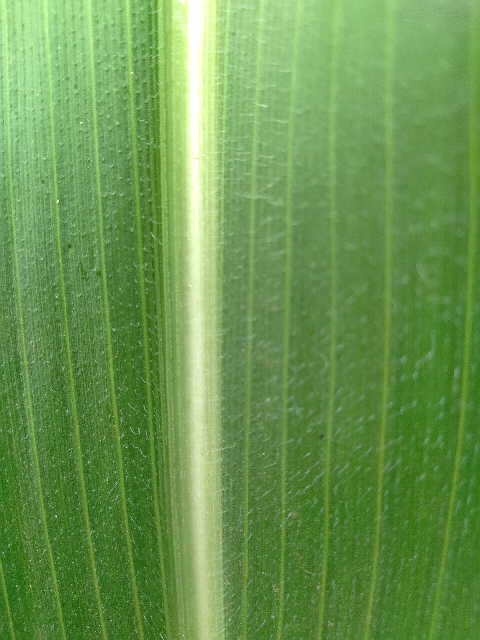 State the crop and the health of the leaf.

maize, healthy
